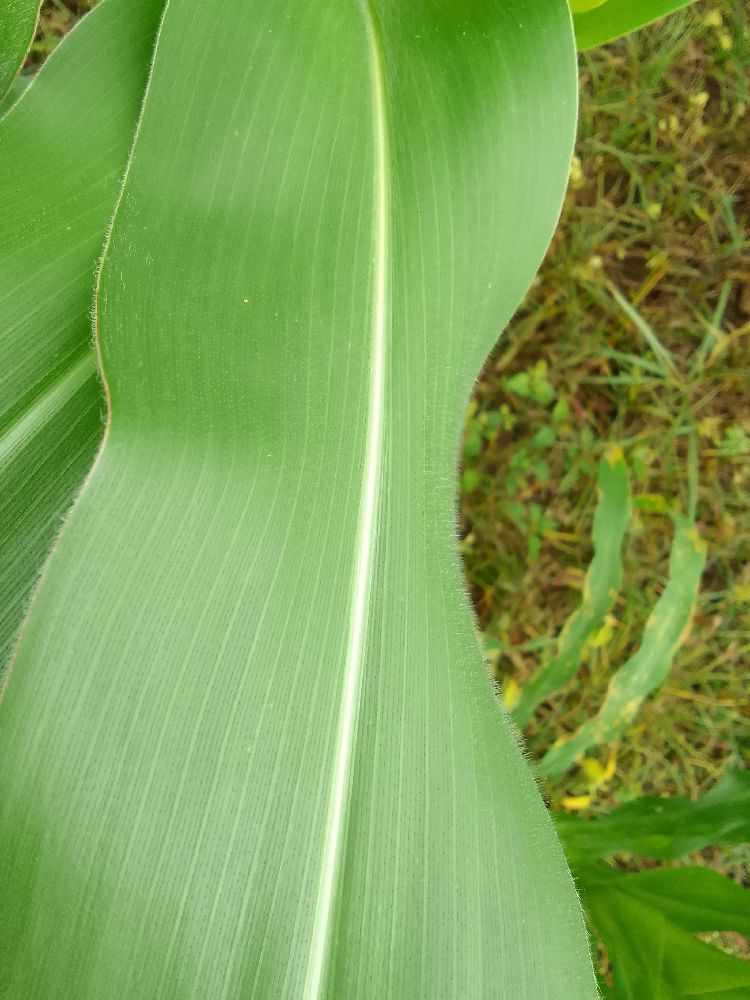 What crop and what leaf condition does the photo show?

maize, healthy
